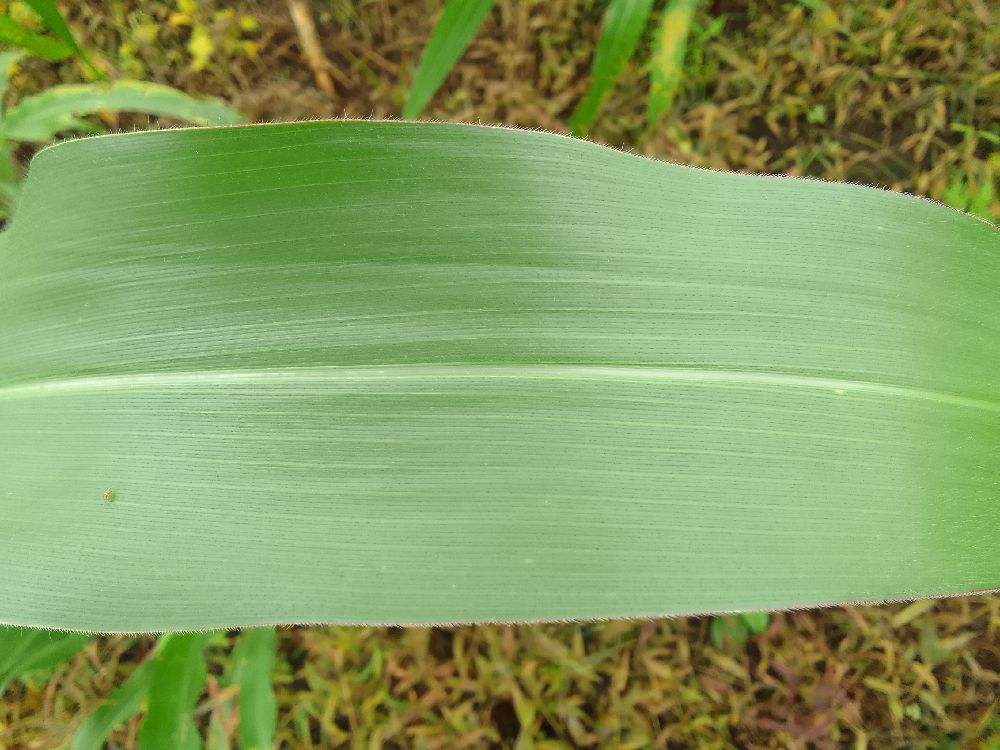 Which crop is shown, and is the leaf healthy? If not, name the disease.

maize, healthy
